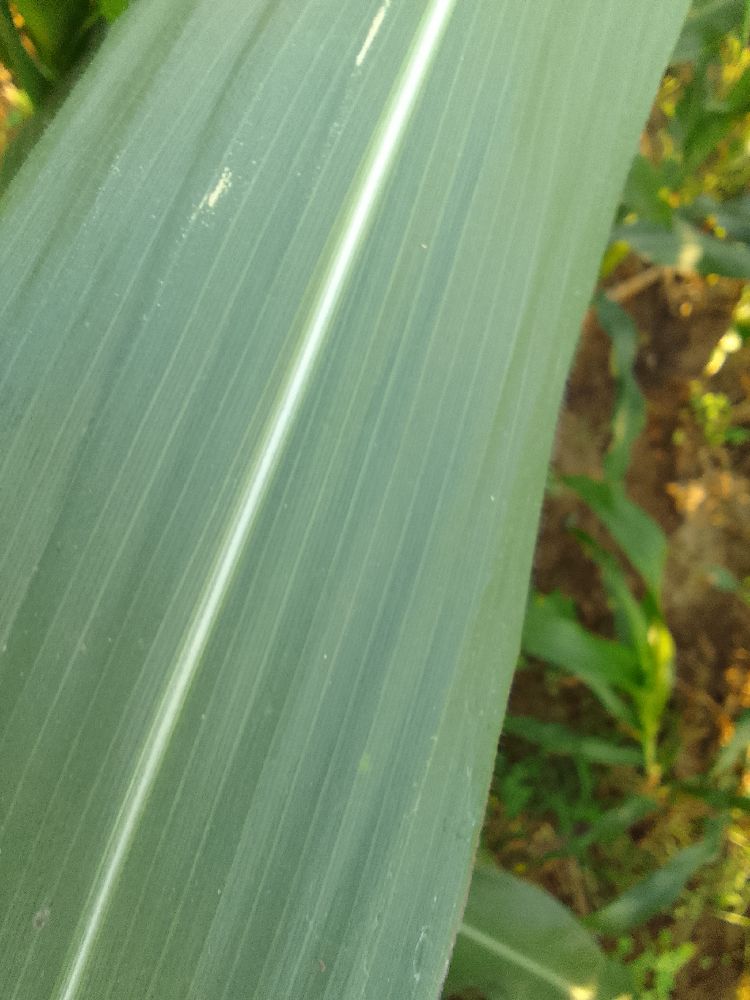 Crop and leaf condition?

maize, healthy
